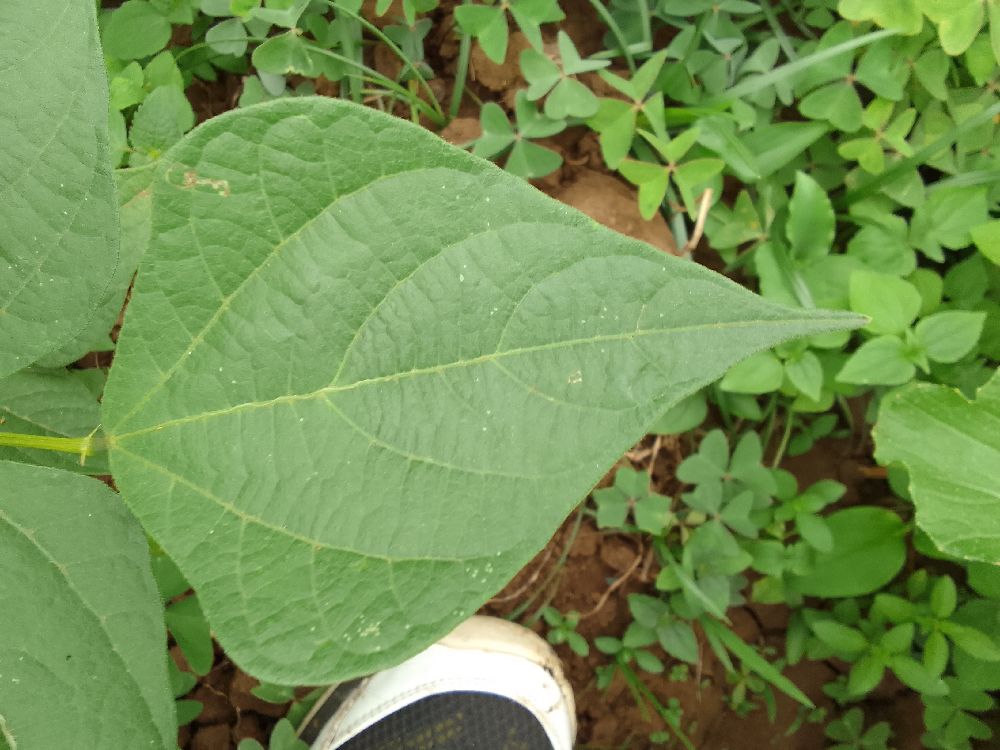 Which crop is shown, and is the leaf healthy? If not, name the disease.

common bean, healthy
